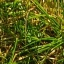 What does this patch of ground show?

grass
